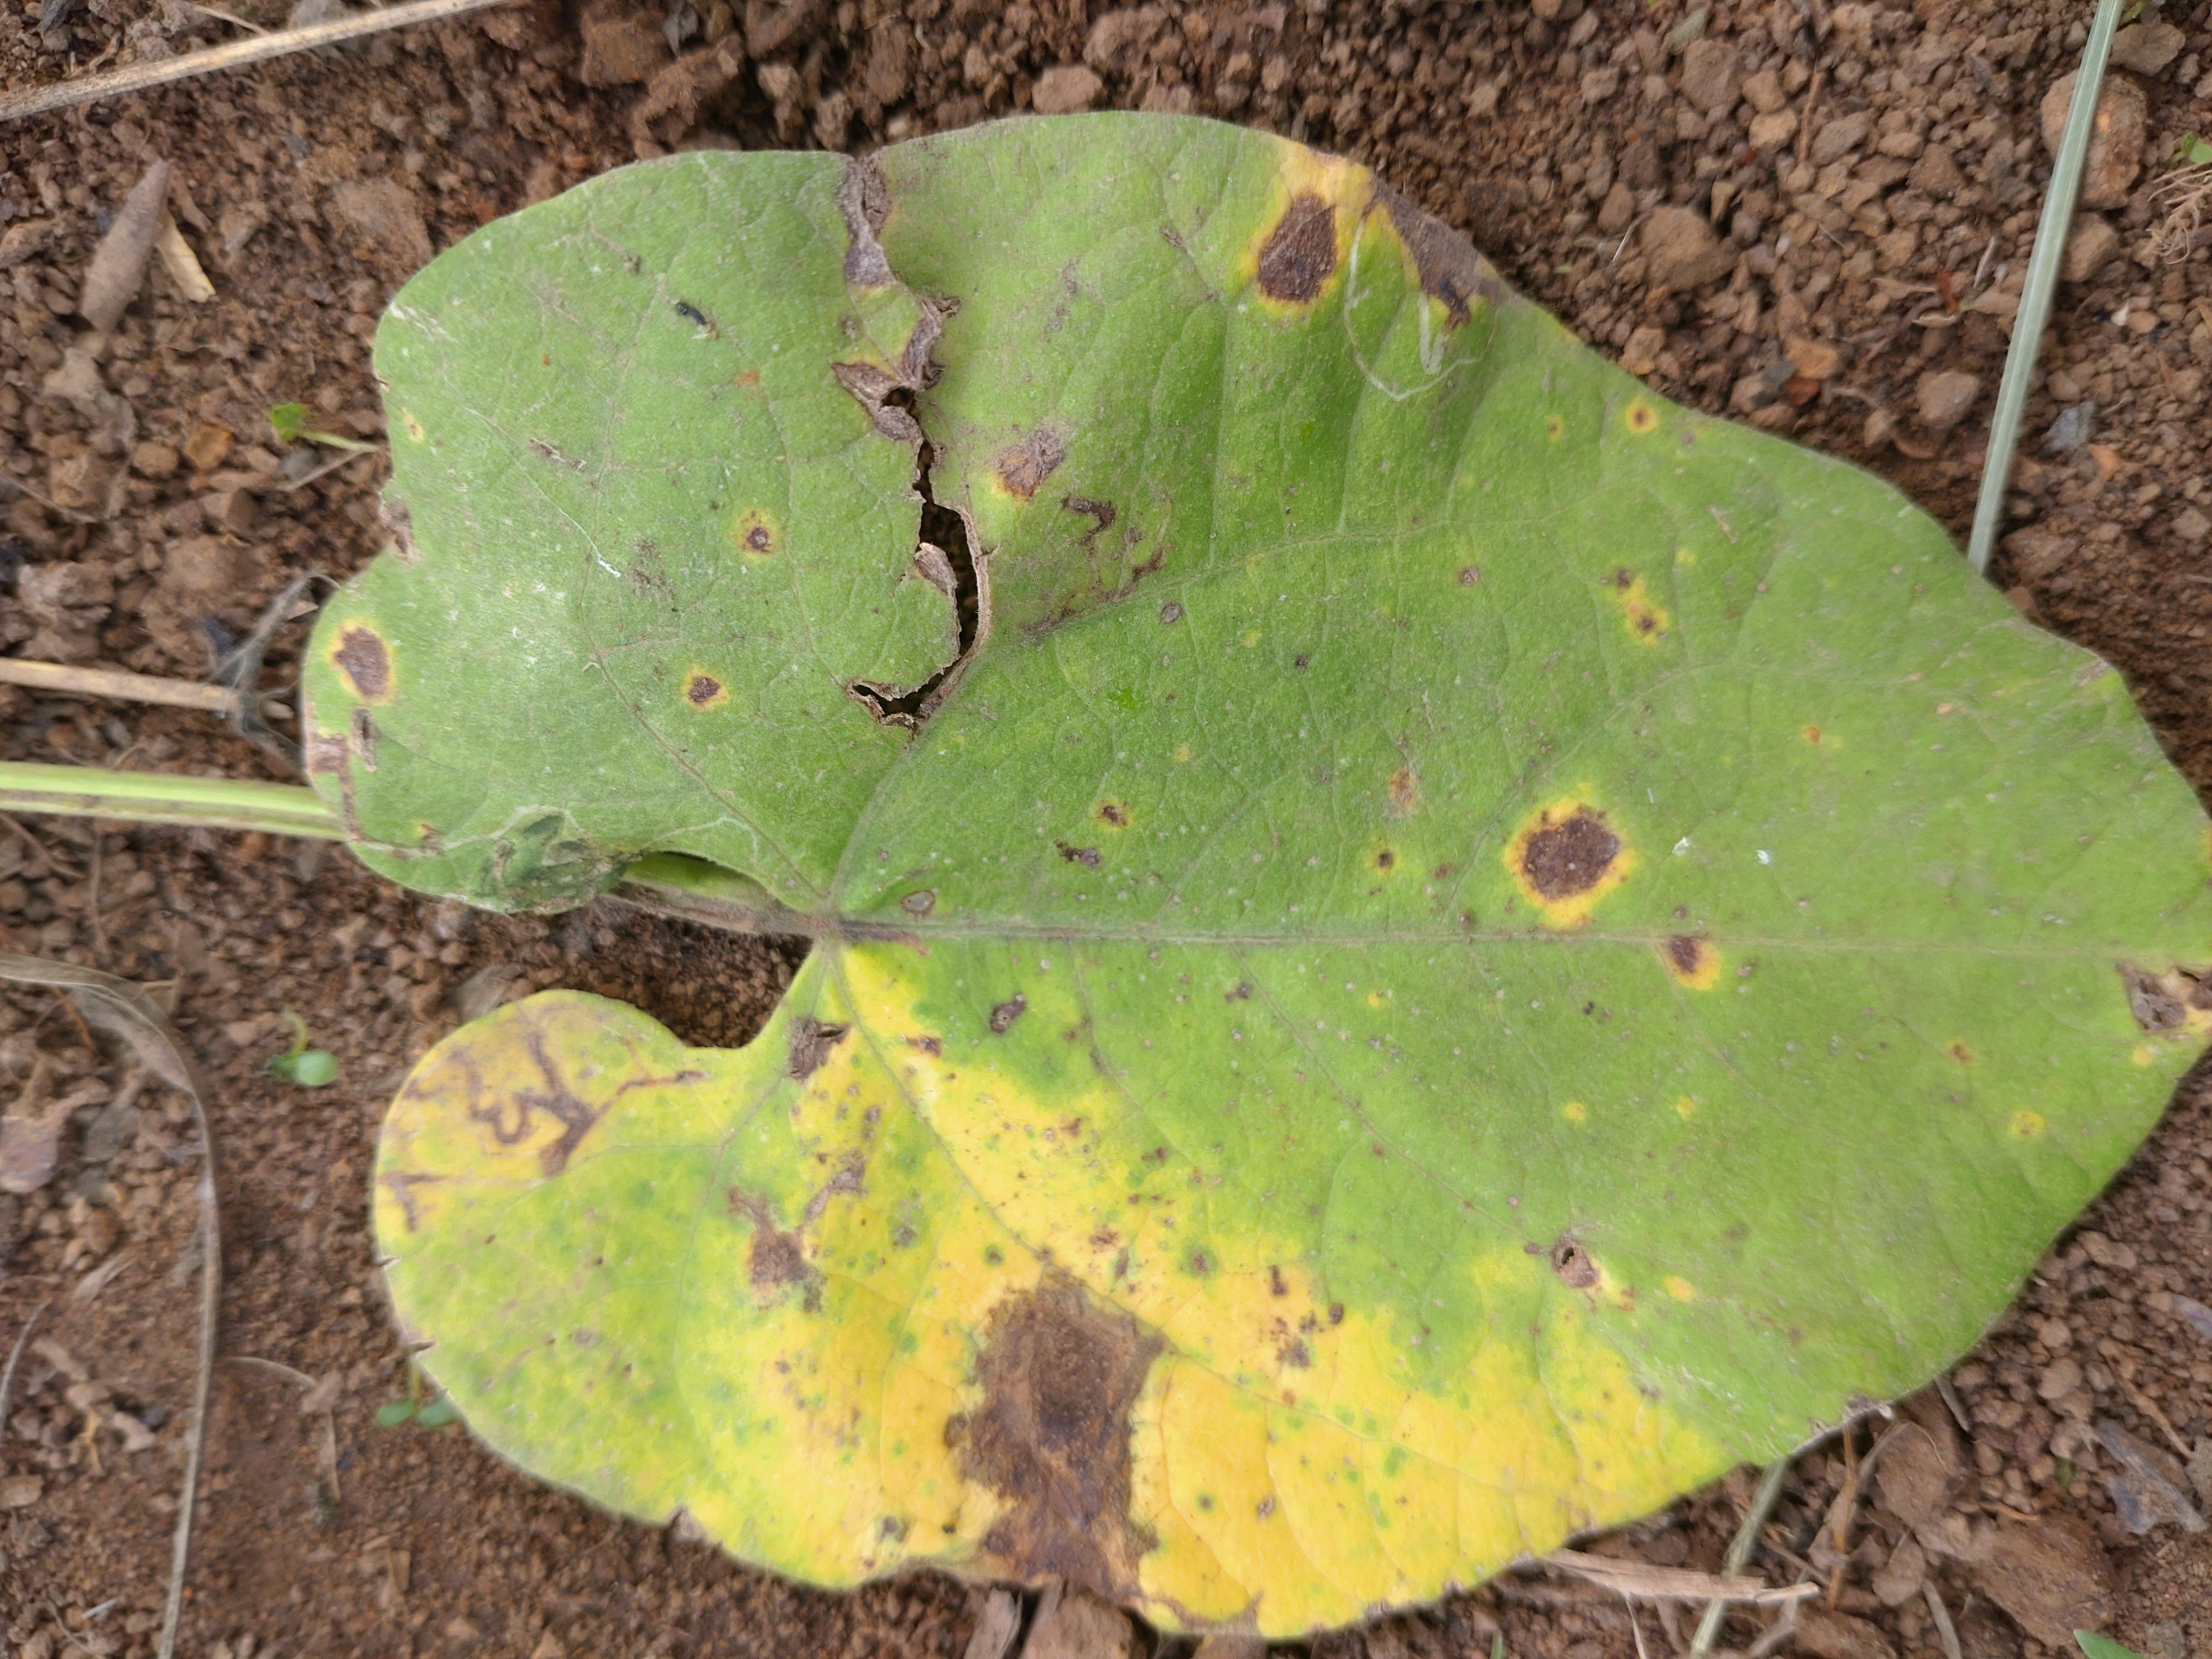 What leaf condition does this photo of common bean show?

rust
